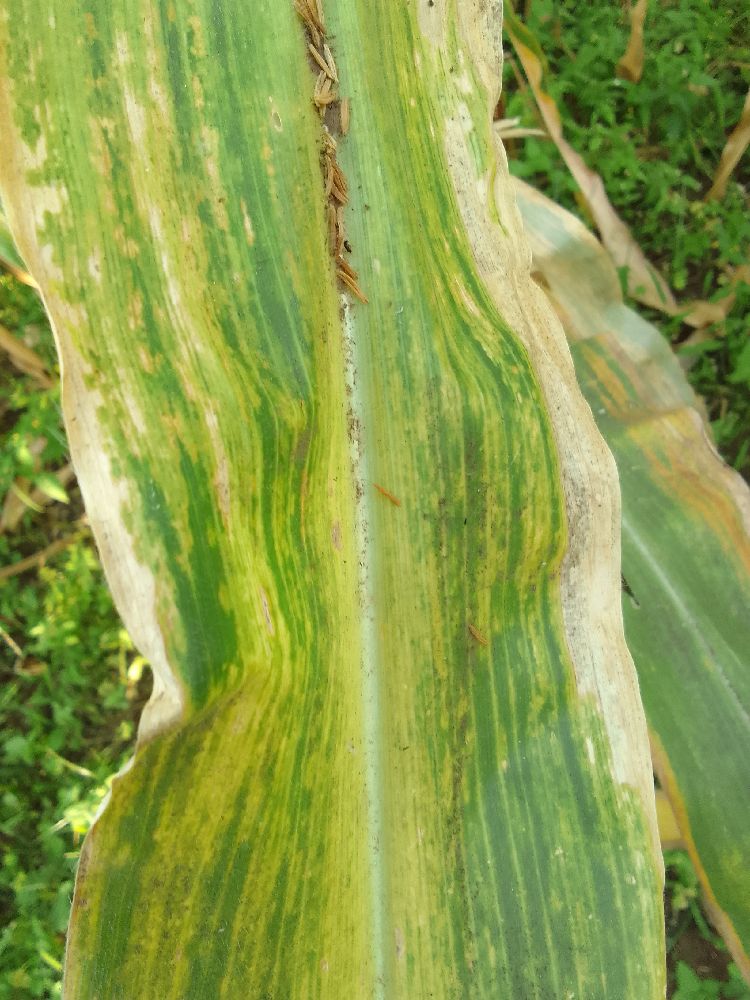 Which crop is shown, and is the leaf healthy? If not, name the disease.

maize, maize lethal necrosis
